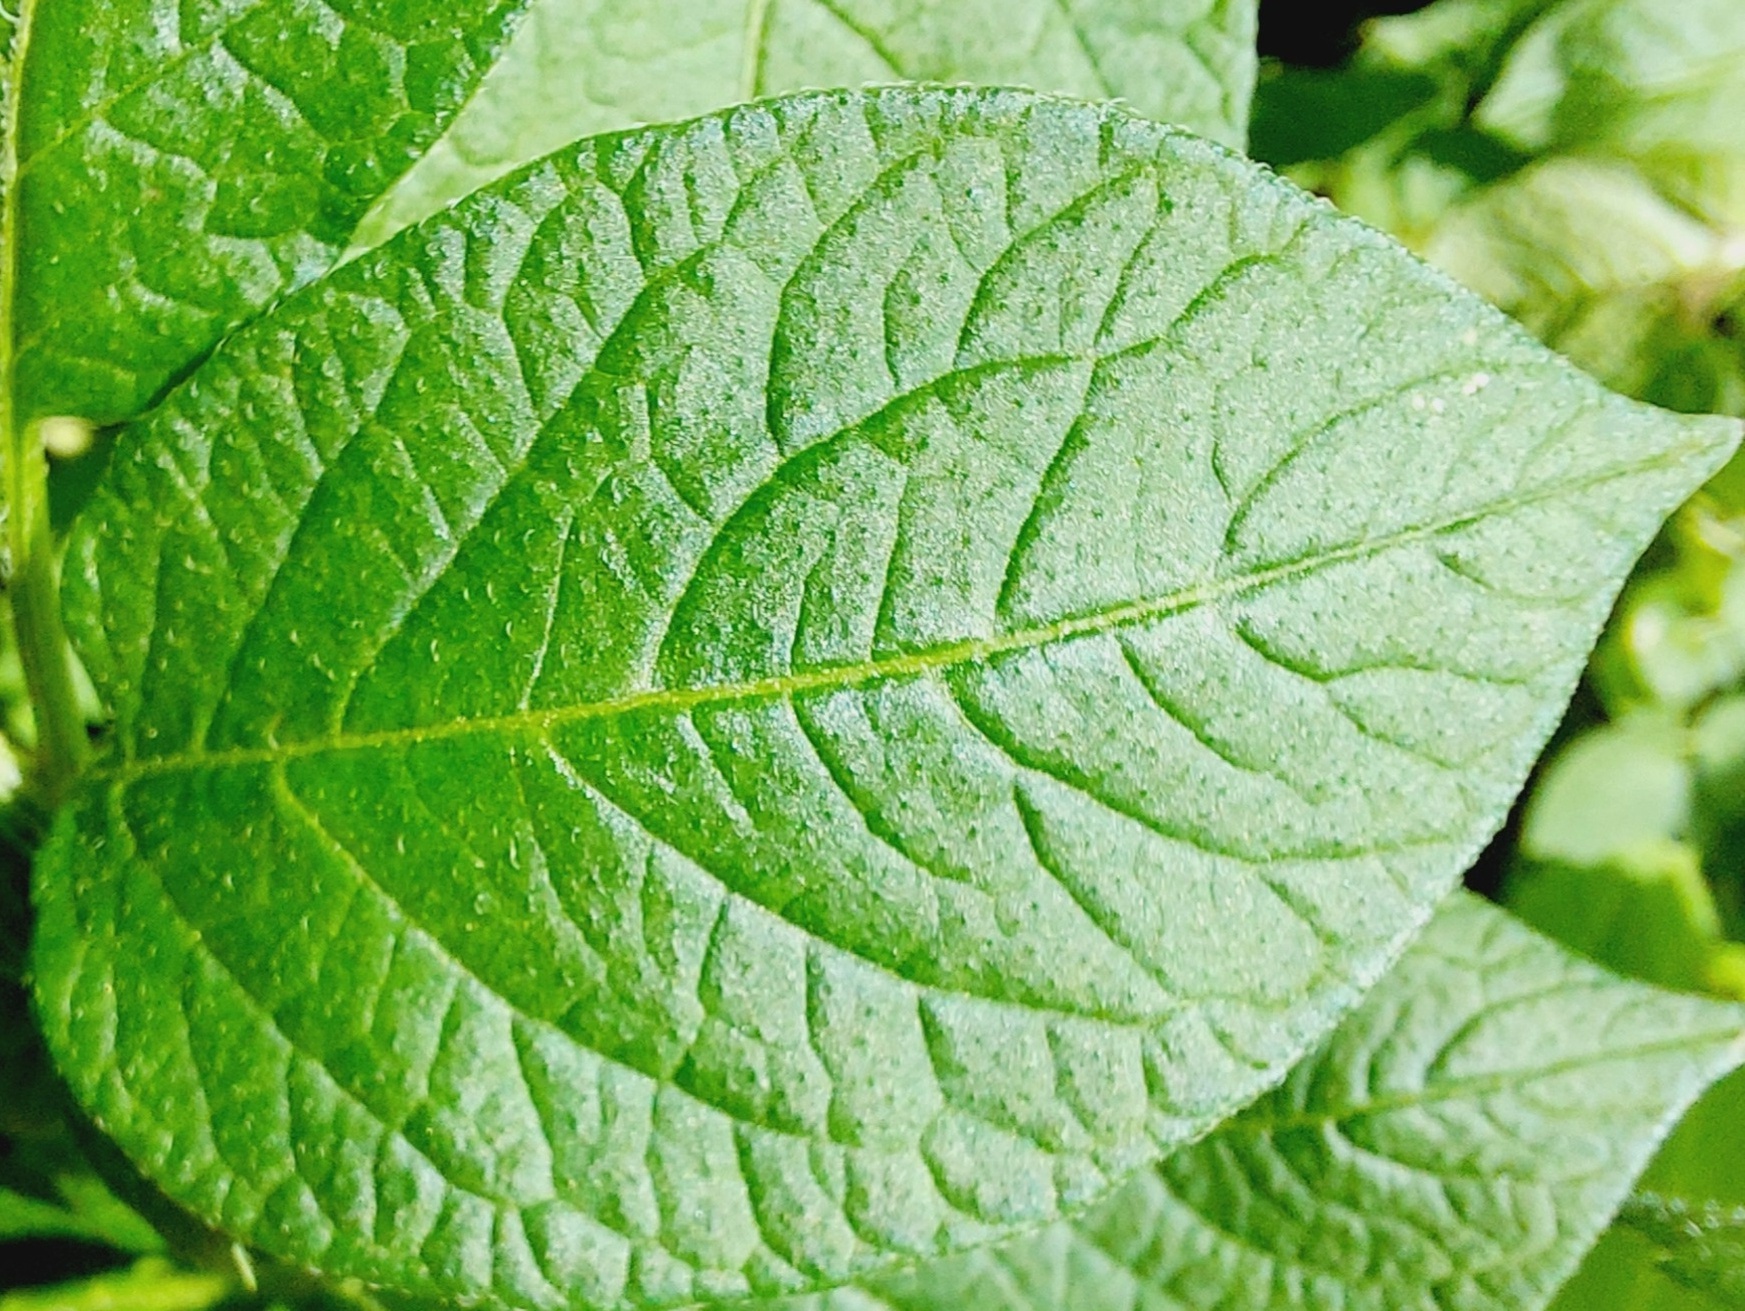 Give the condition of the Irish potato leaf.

healthy
